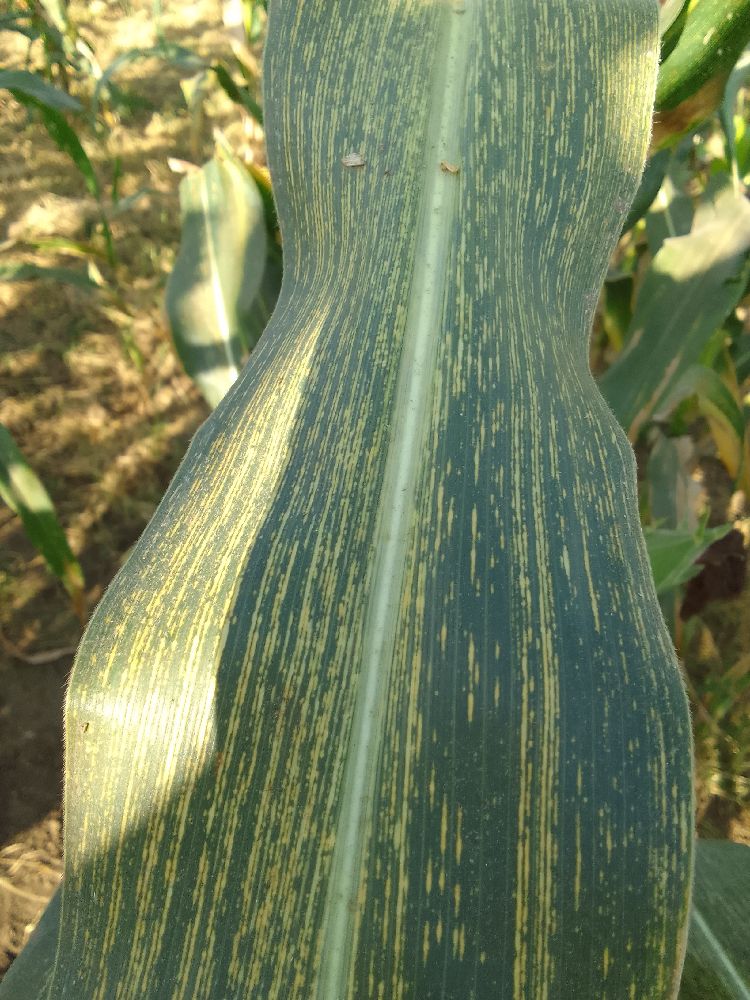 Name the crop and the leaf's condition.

maize, maize streak virus
